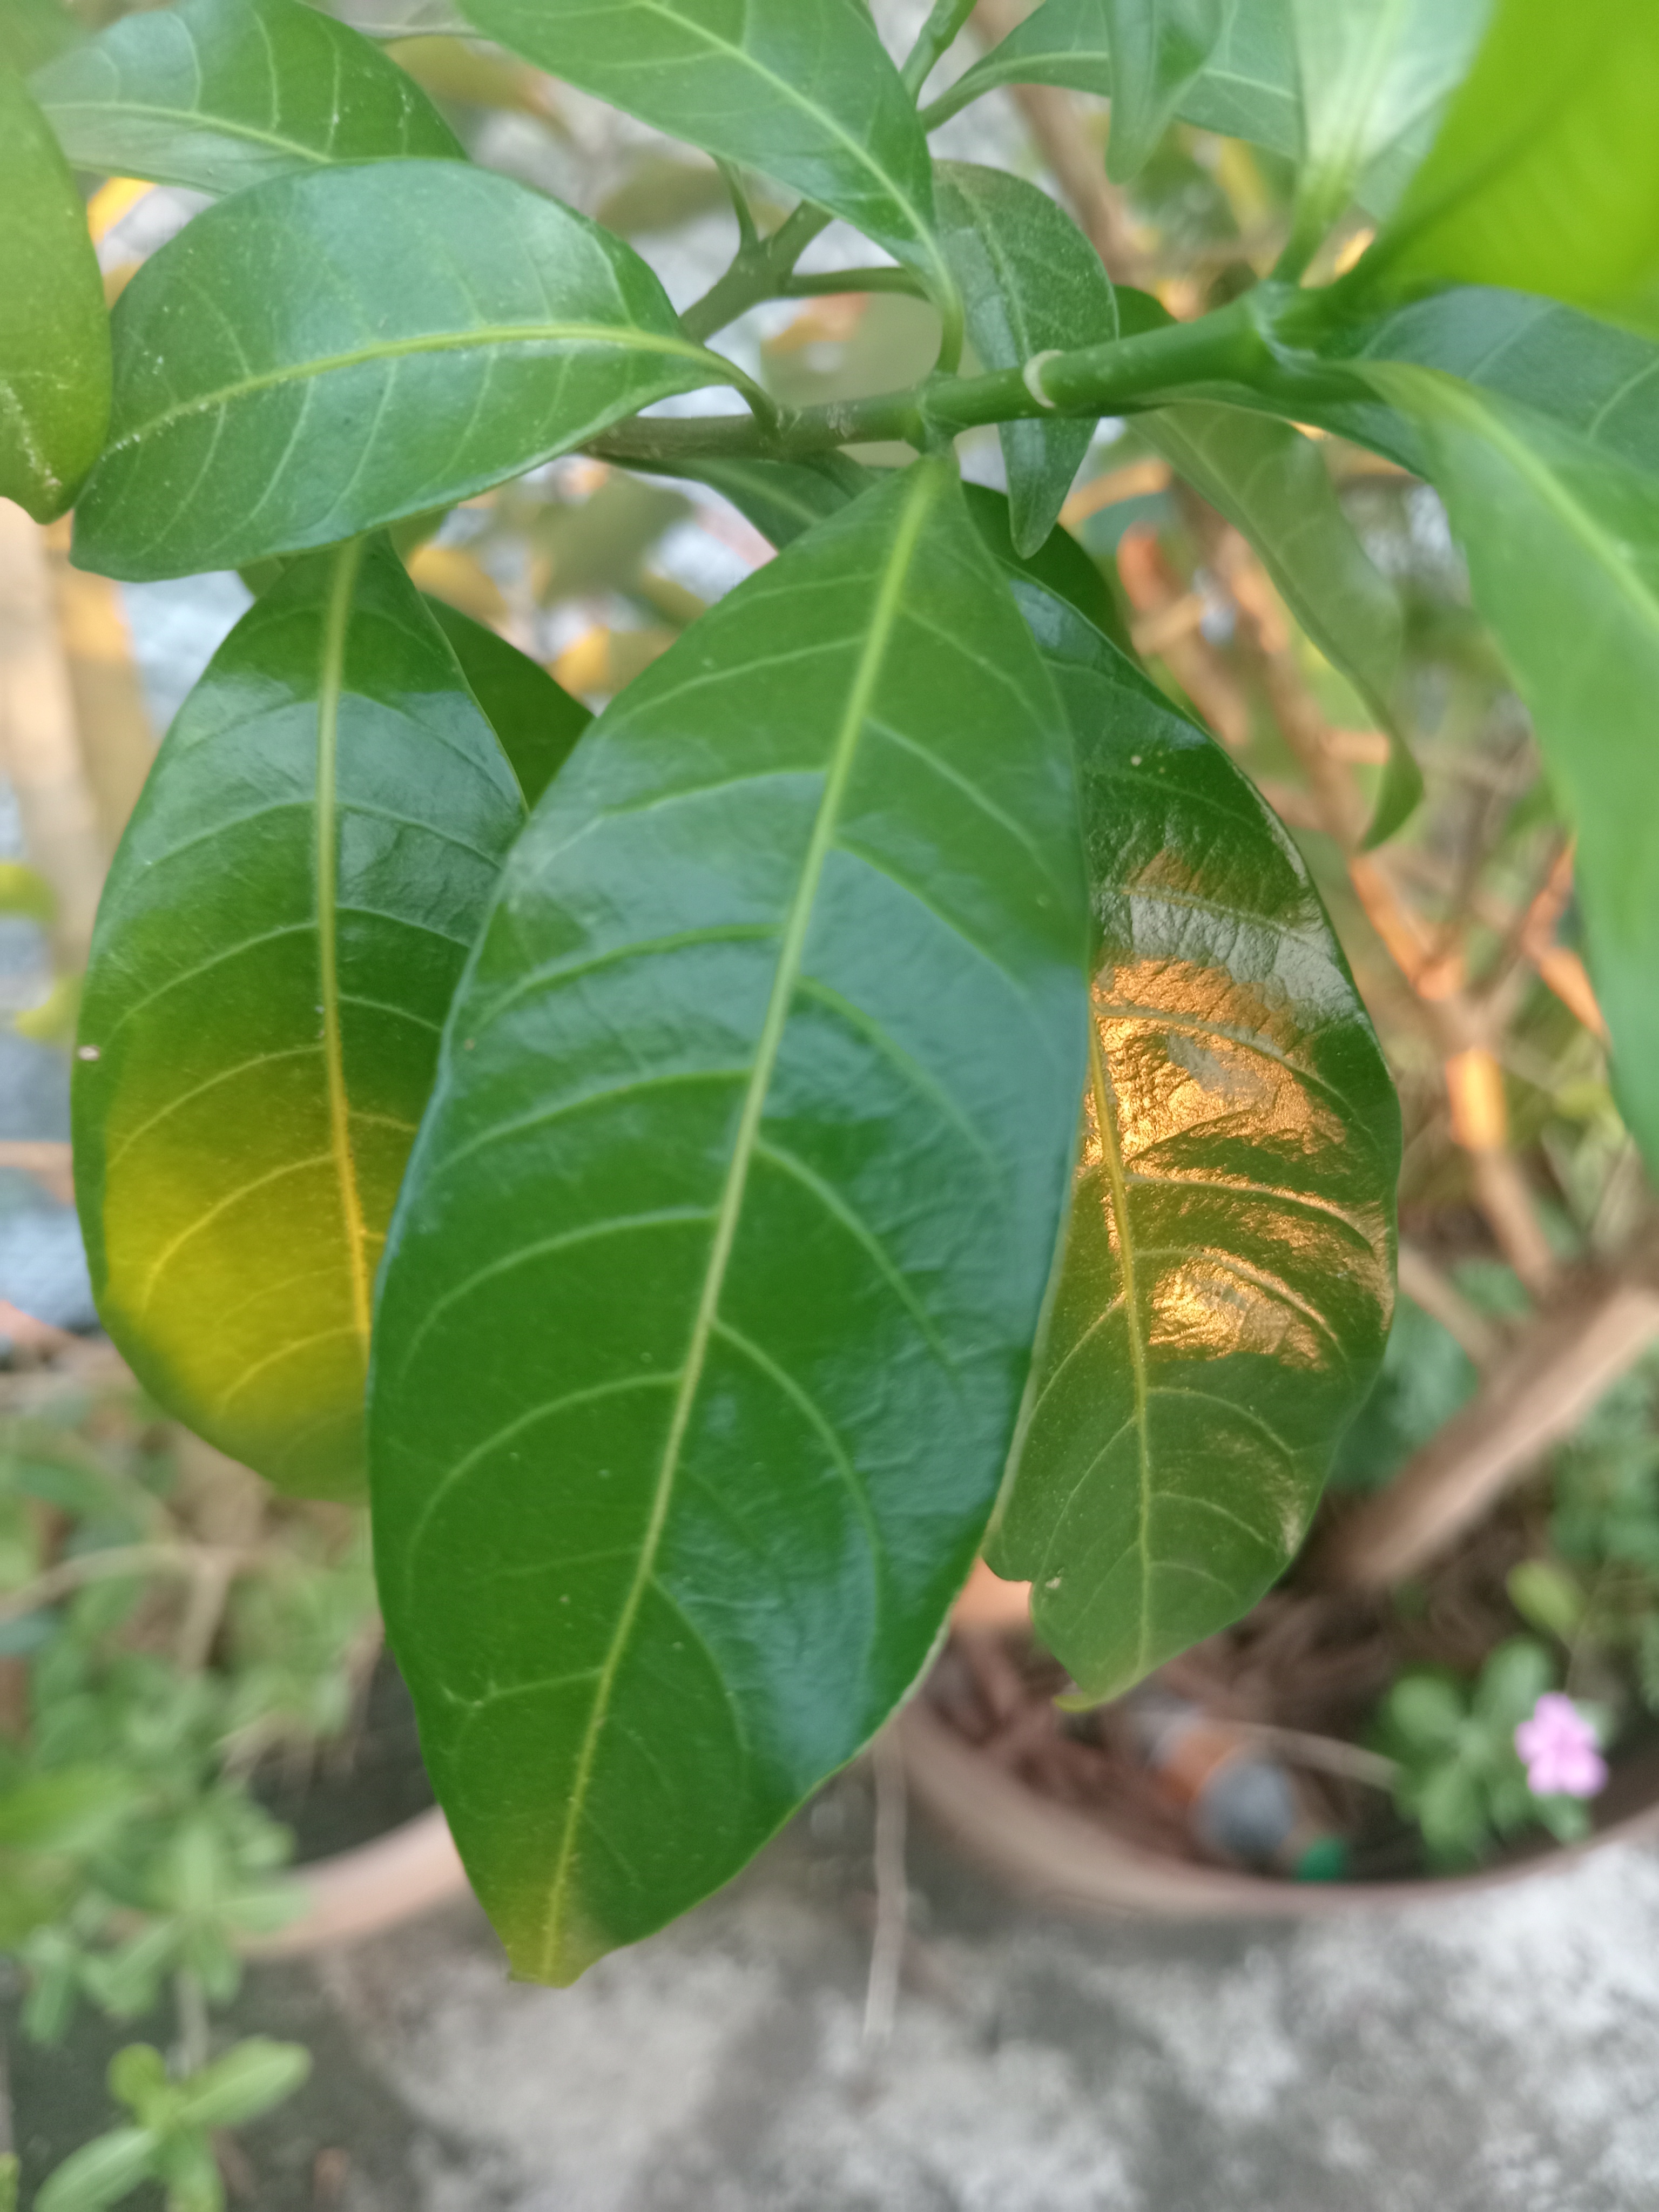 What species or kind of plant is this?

togor
